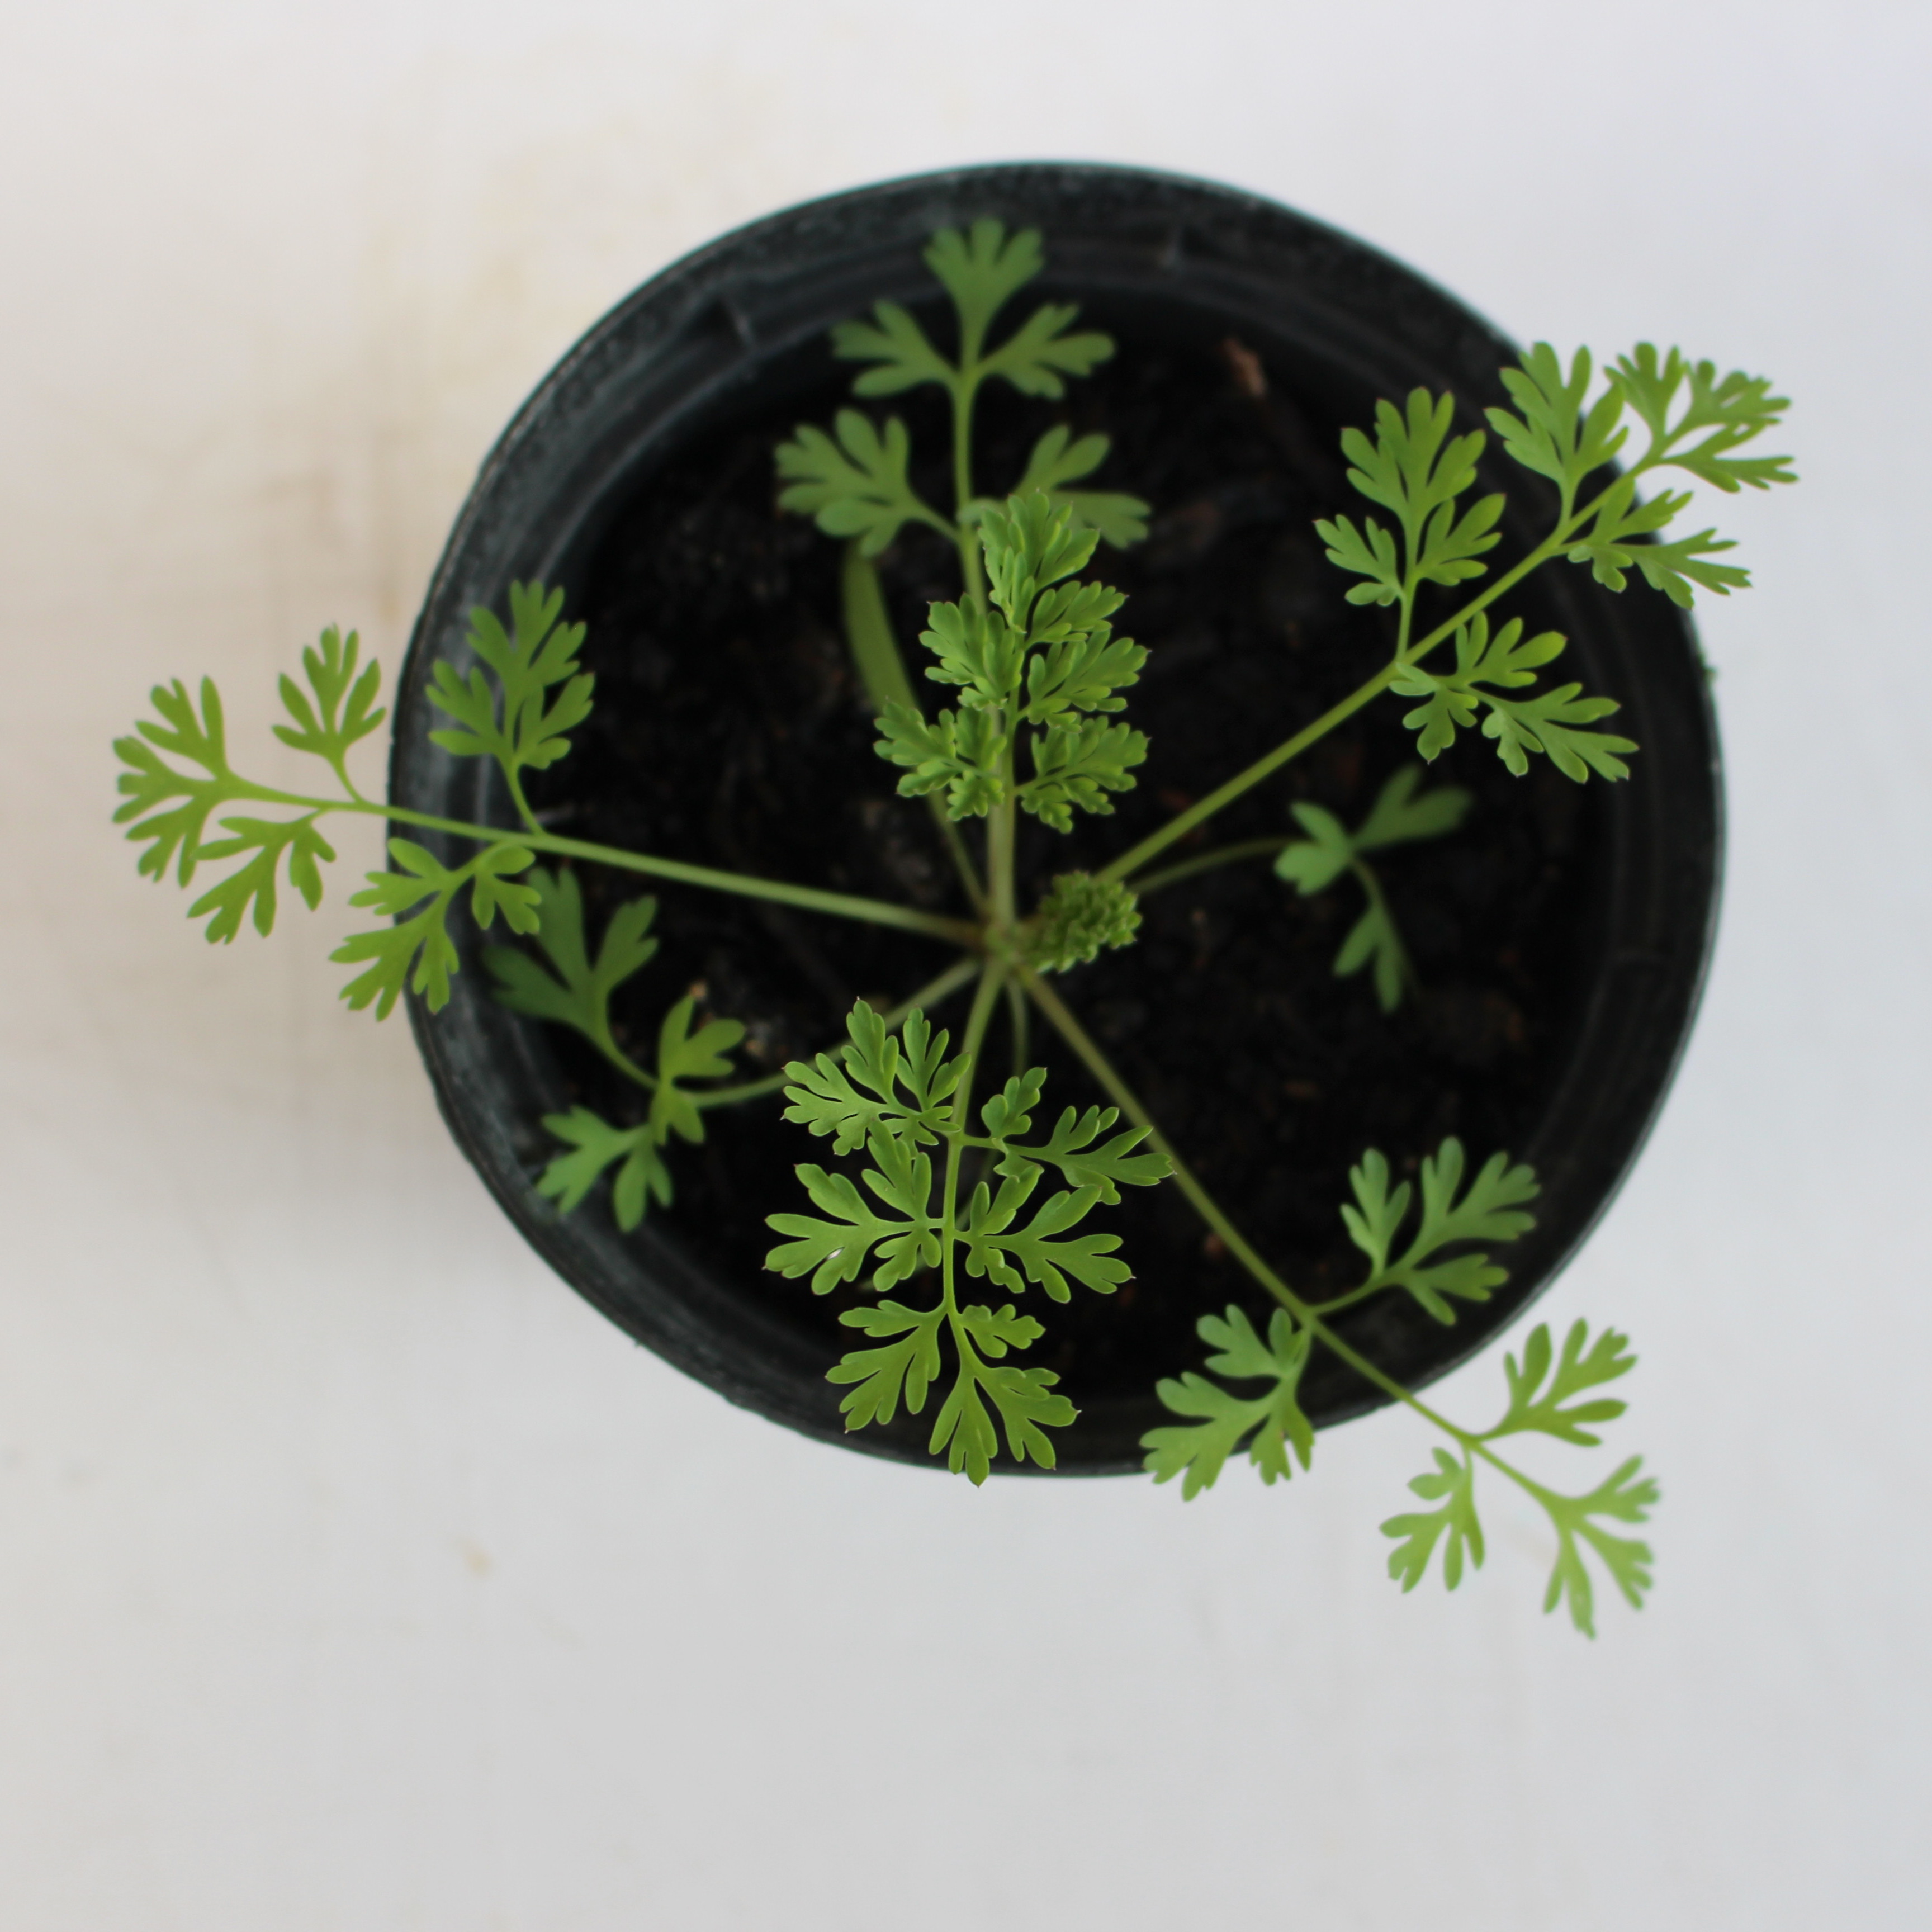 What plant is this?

Fumaria officinalis
